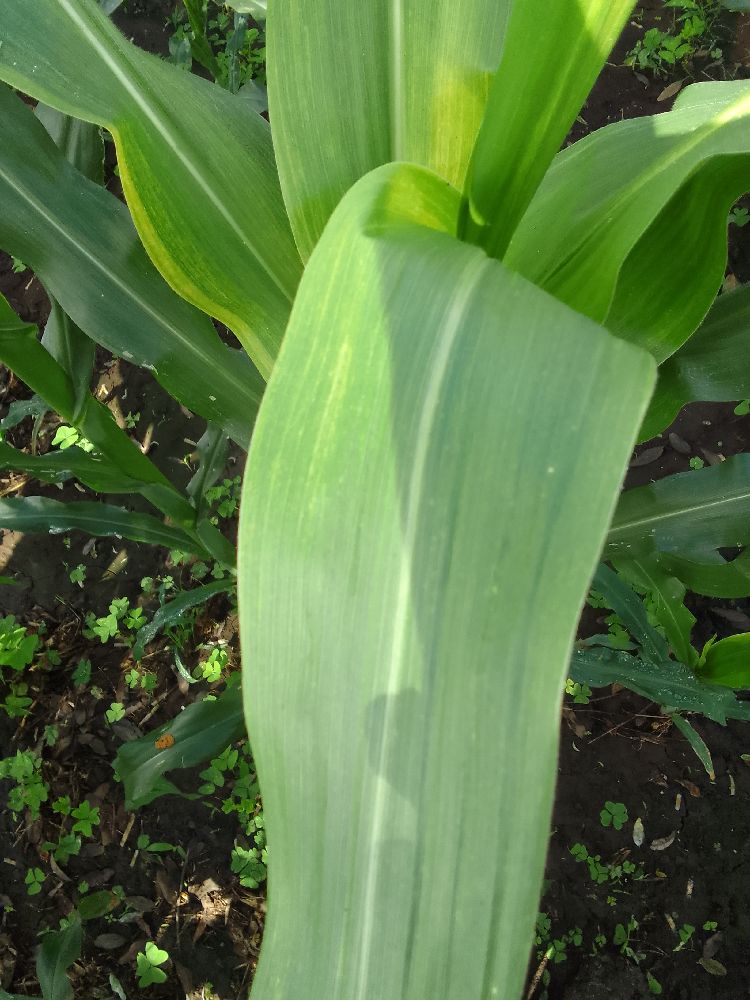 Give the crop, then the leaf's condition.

maize, maize lethal necrosis
